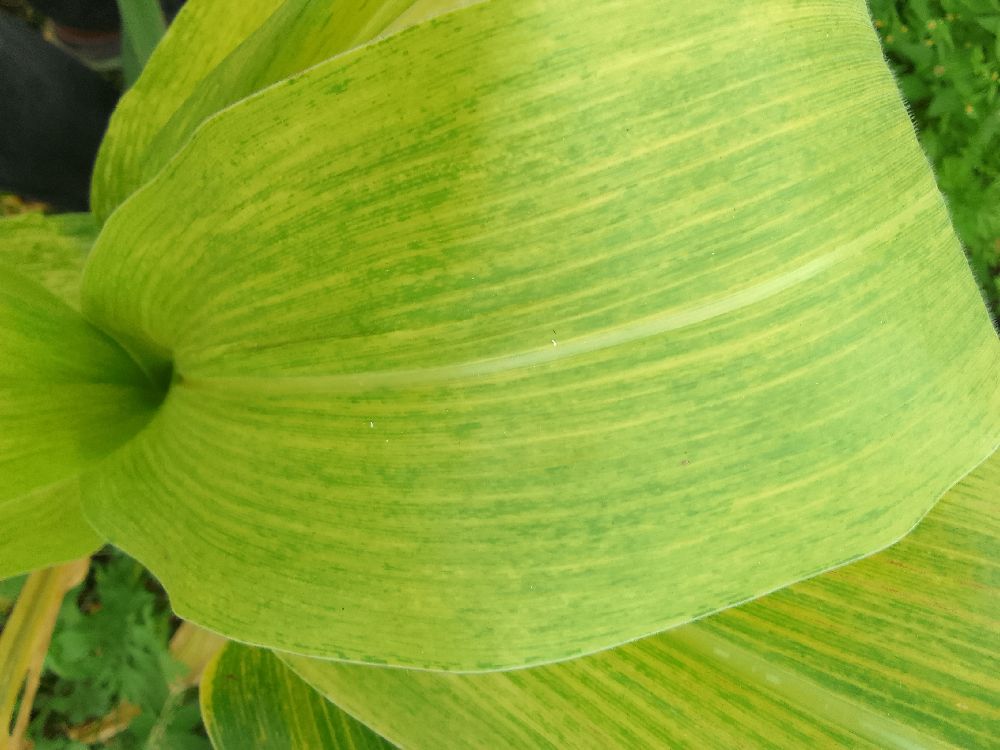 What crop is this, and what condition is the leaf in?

maize, maize lethal necrosis
